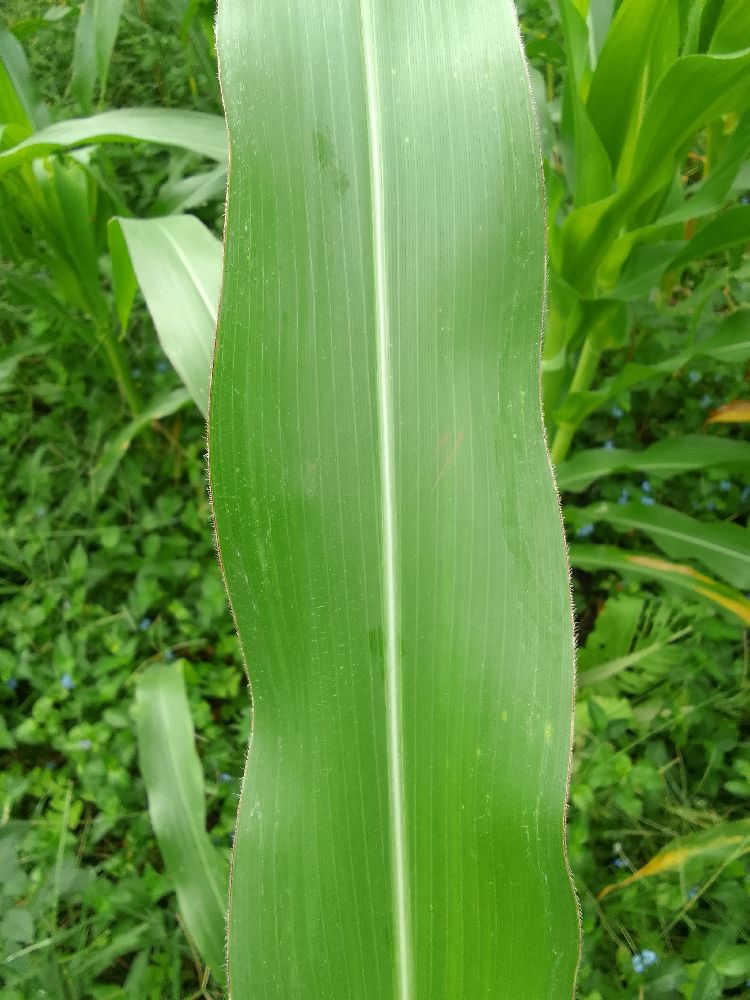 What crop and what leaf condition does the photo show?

maize, healthy
